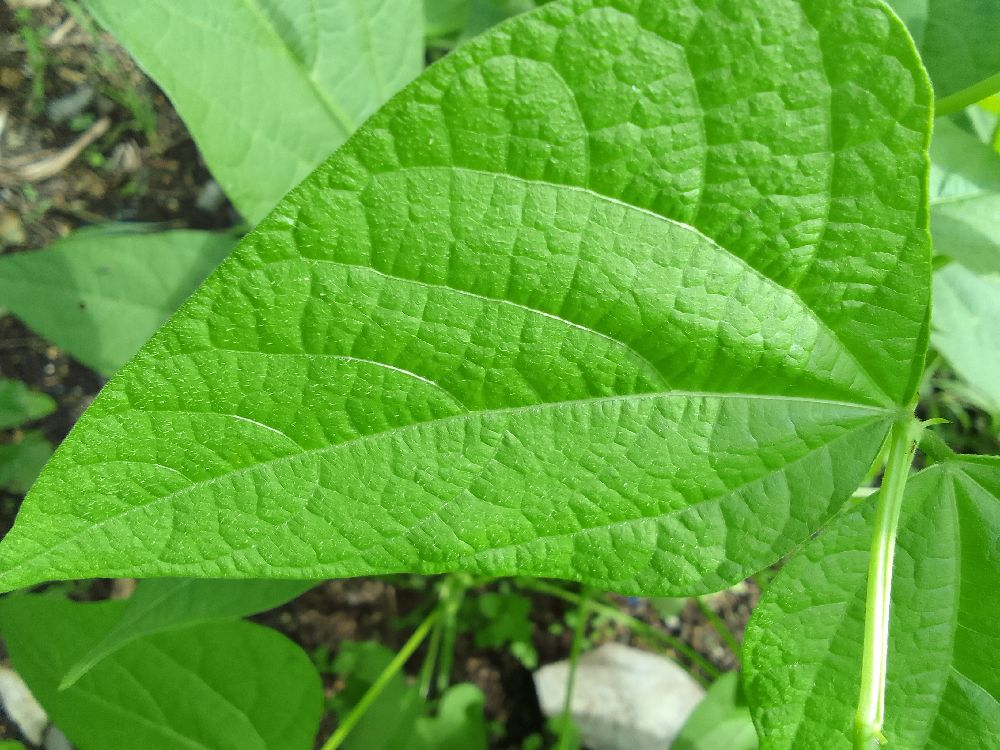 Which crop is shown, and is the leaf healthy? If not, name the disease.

common bean, healthy
